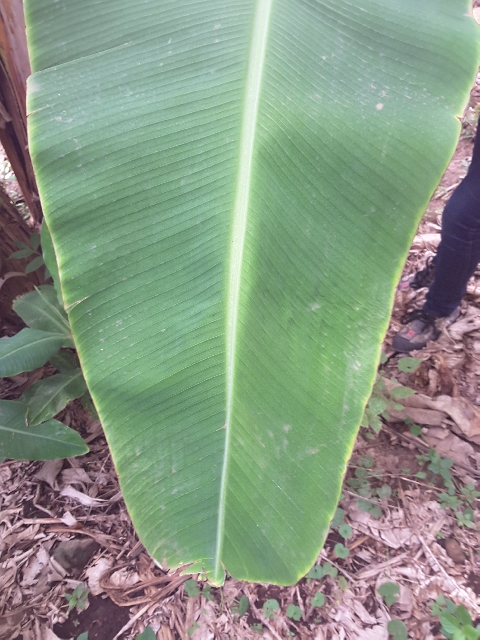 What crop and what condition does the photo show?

banana, healthy
